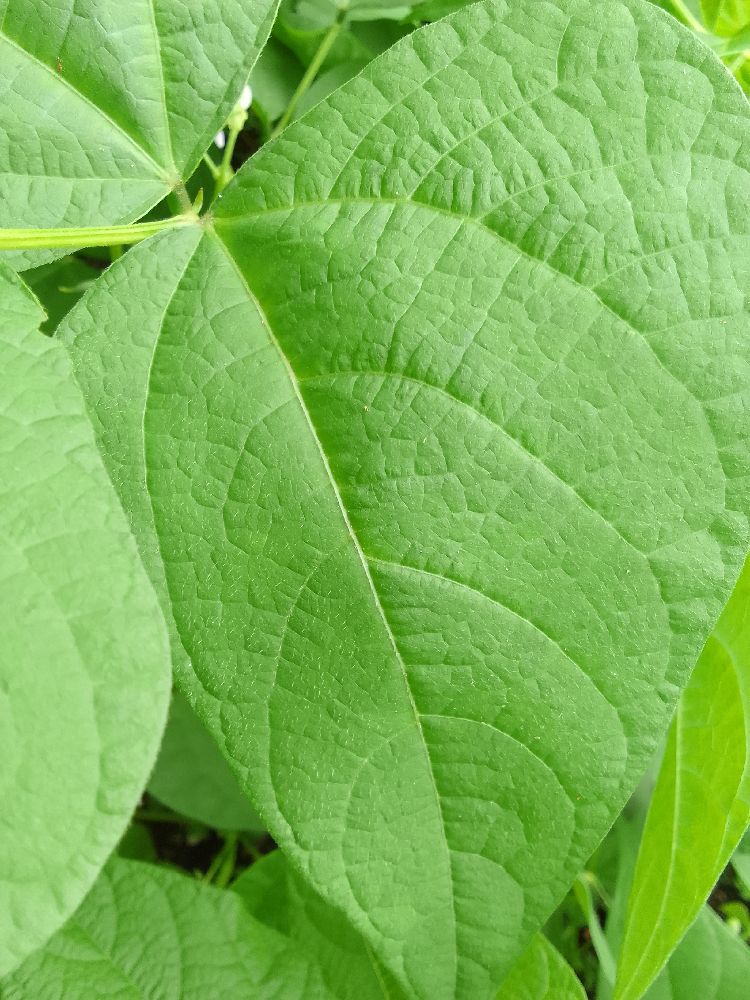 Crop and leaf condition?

common bean, healthy
